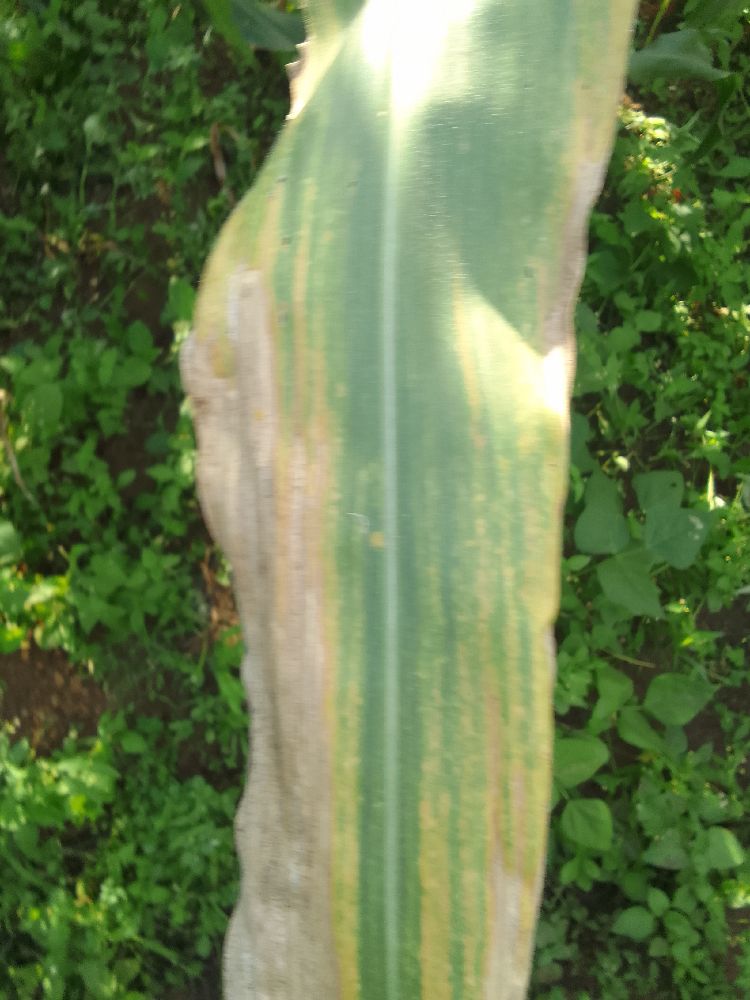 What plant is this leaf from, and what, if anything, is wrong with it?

maize, maize lethal necrosis
